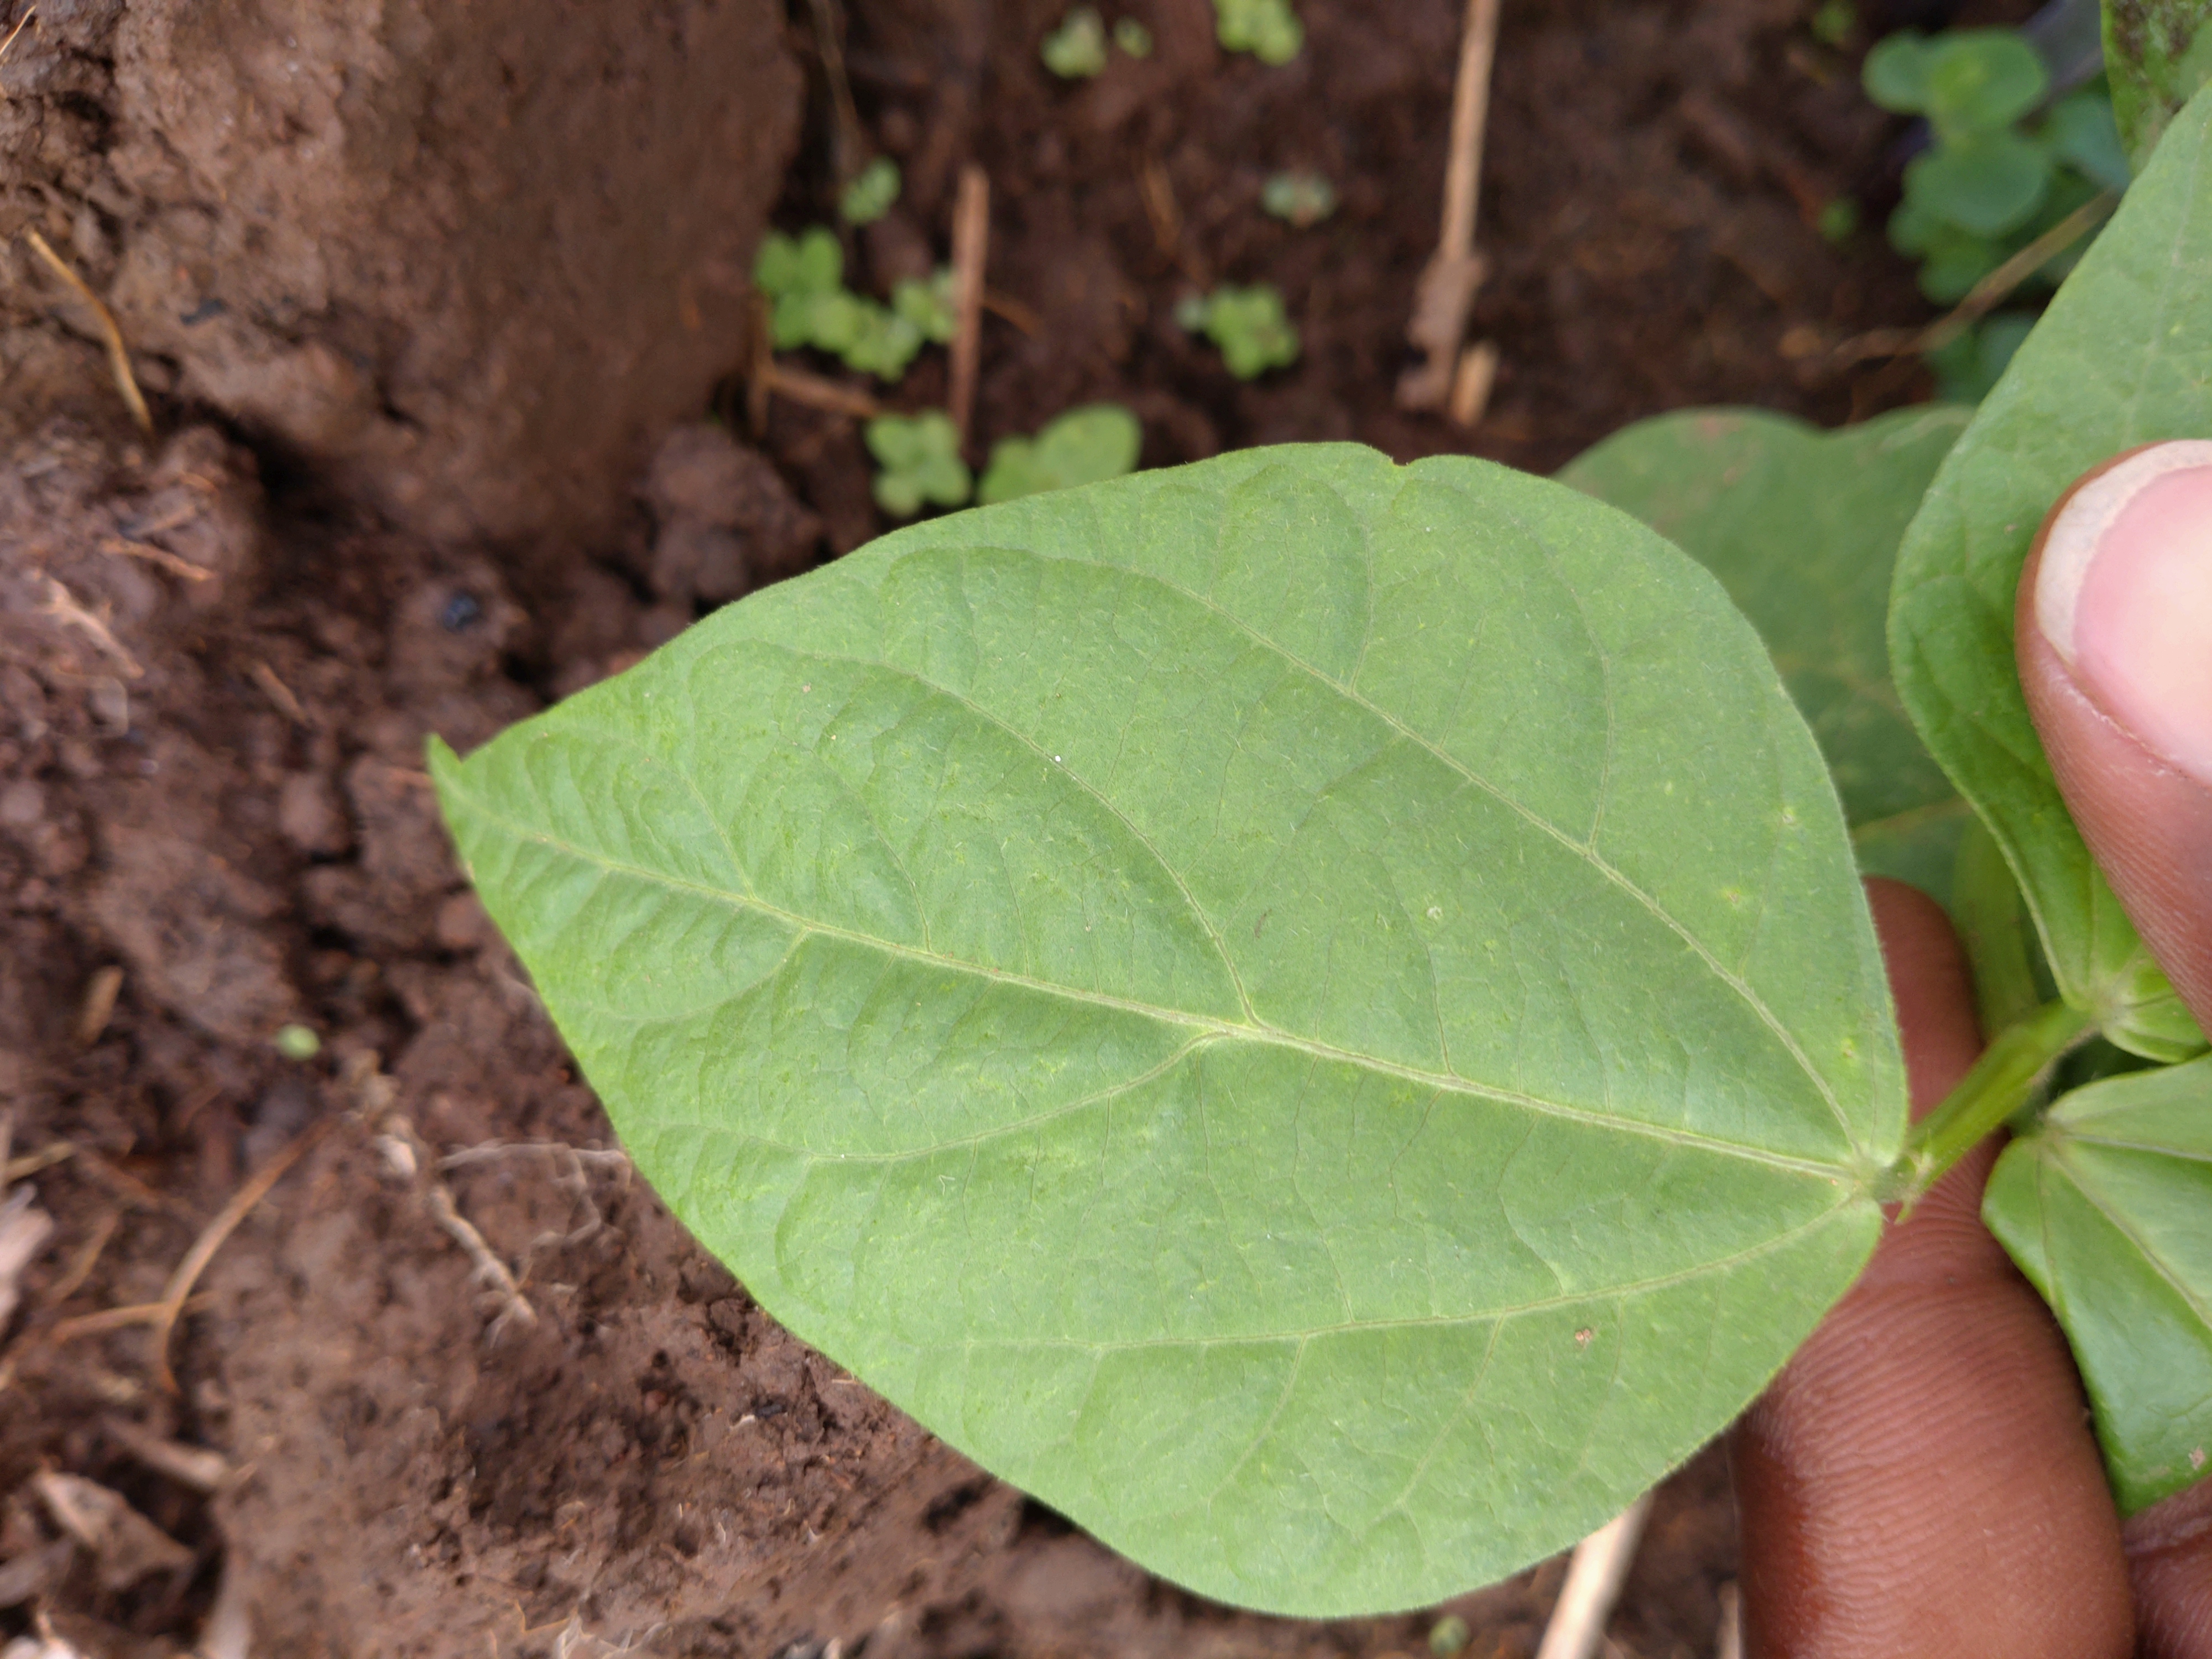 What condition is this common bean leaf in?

healthy
